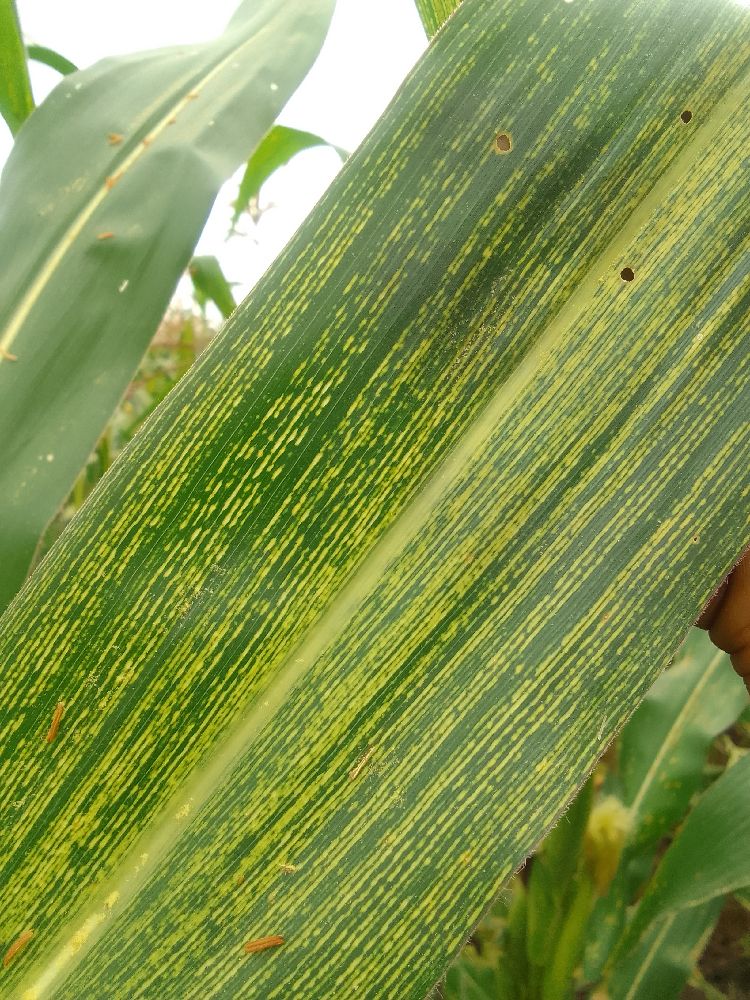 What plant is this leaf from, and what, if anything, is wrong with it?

maize, maize streak virus
